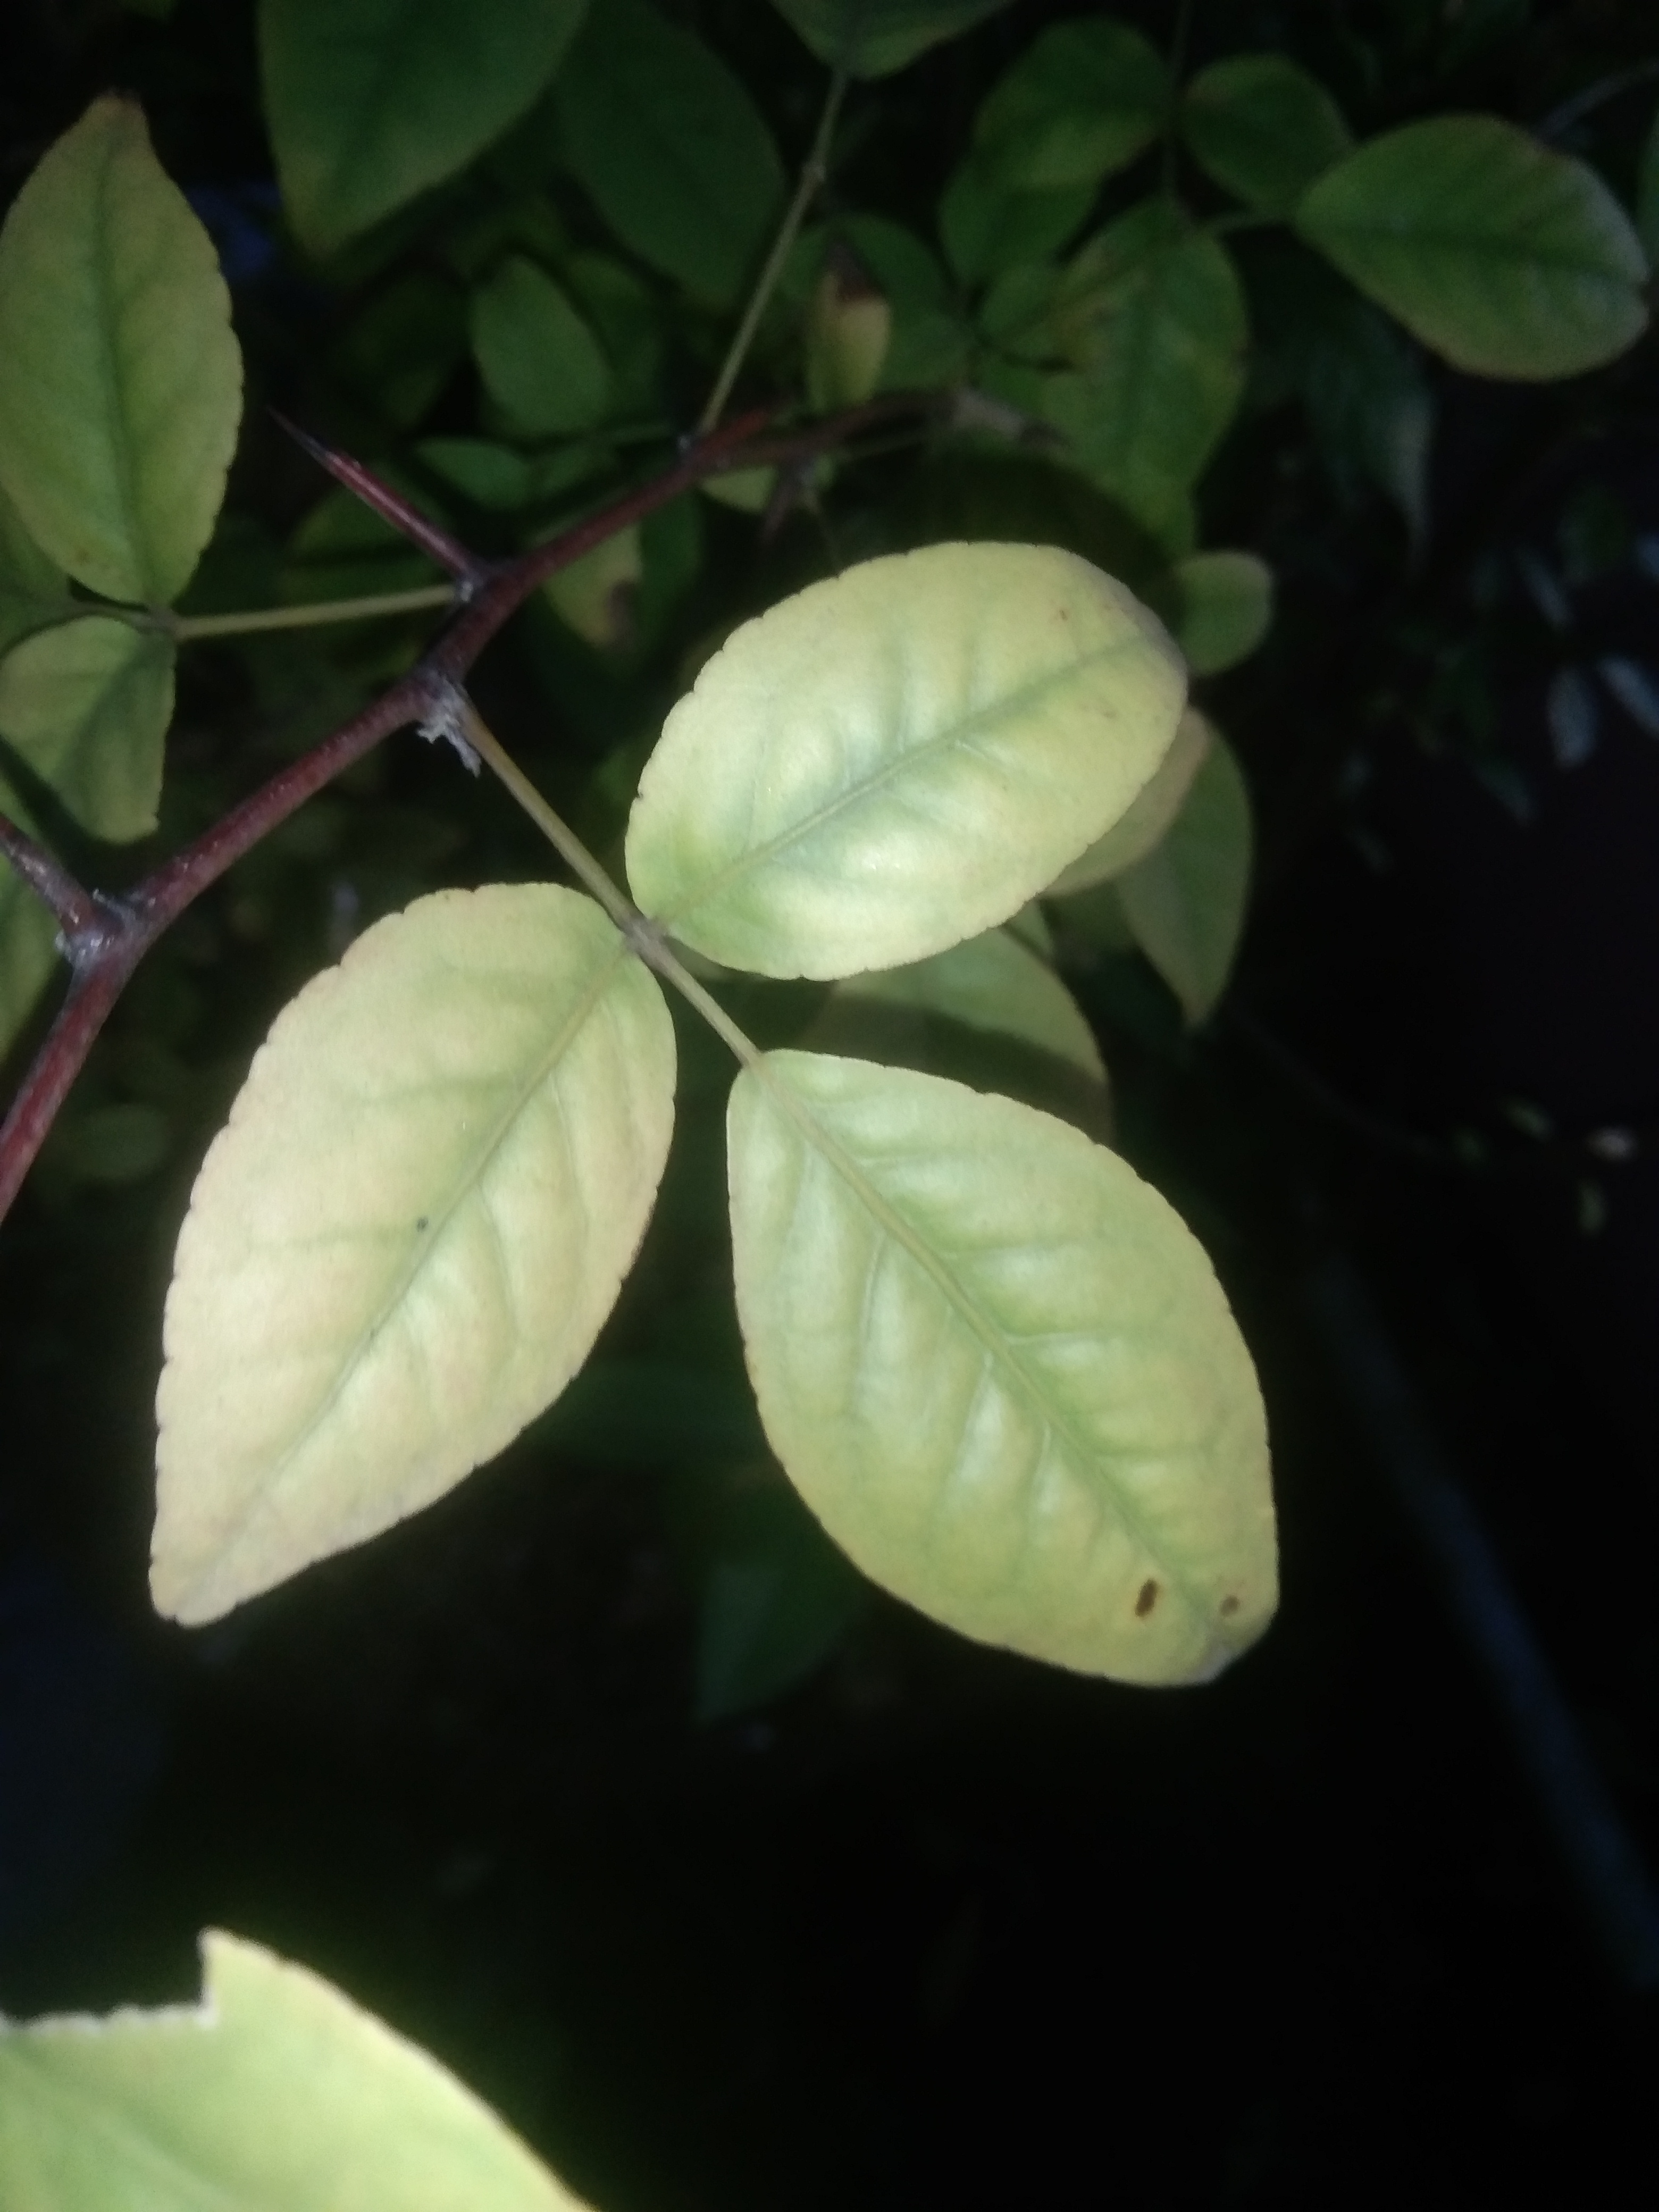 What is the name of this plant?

wood apple
